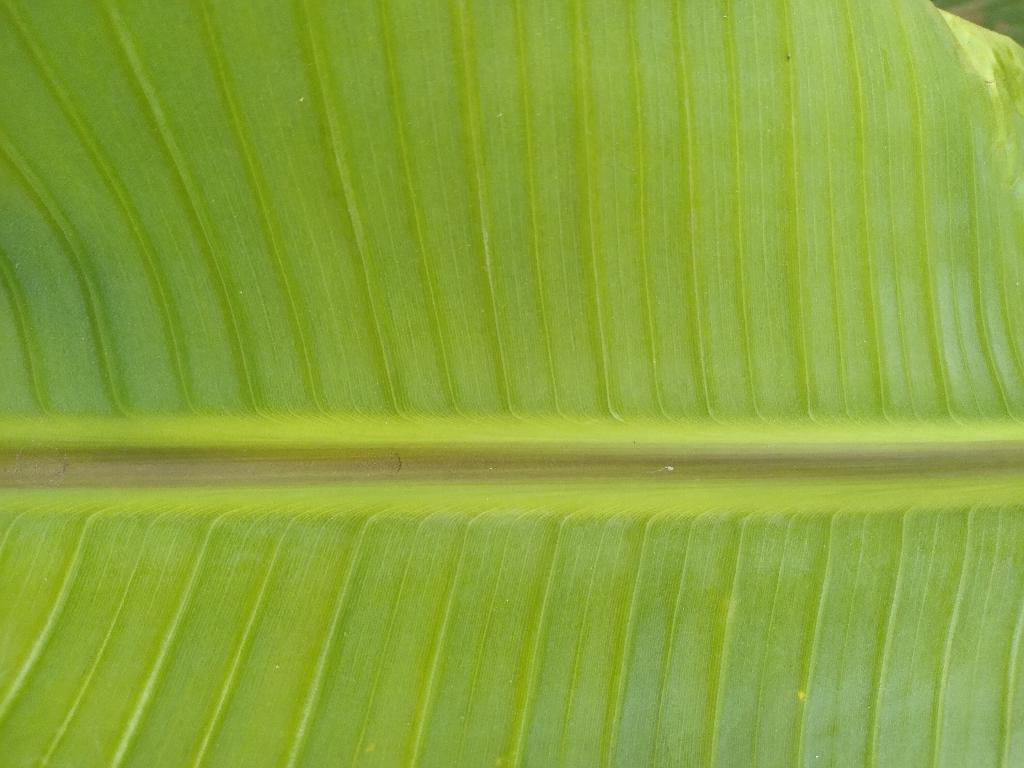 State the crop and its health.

banana, healthy
